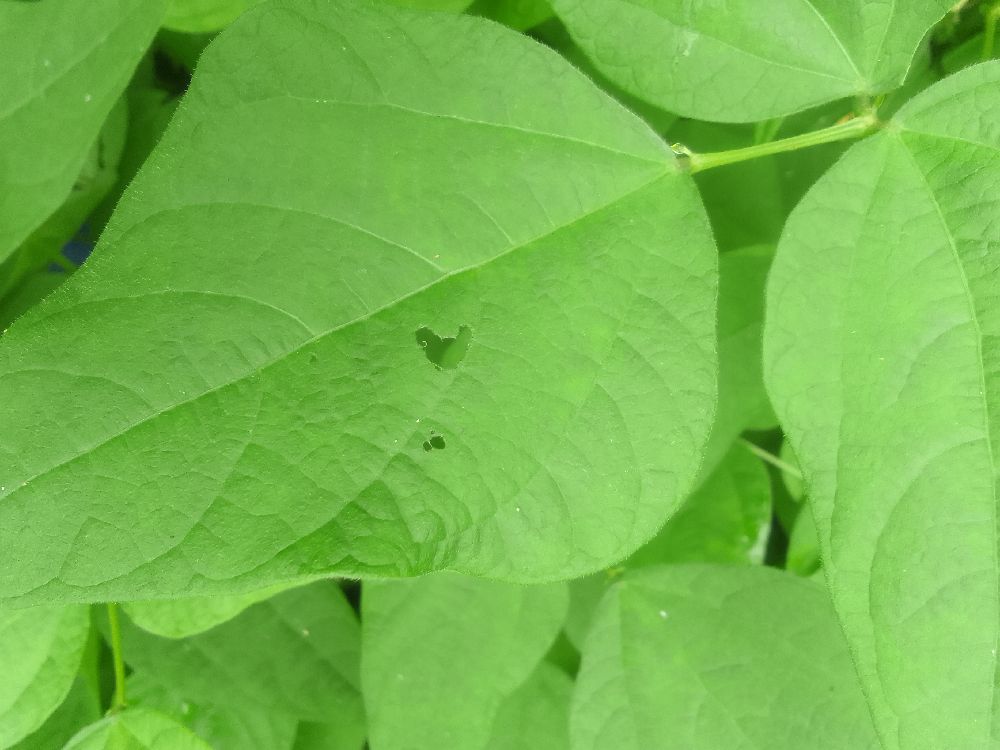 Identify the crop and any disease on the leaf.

common bean, healthy
